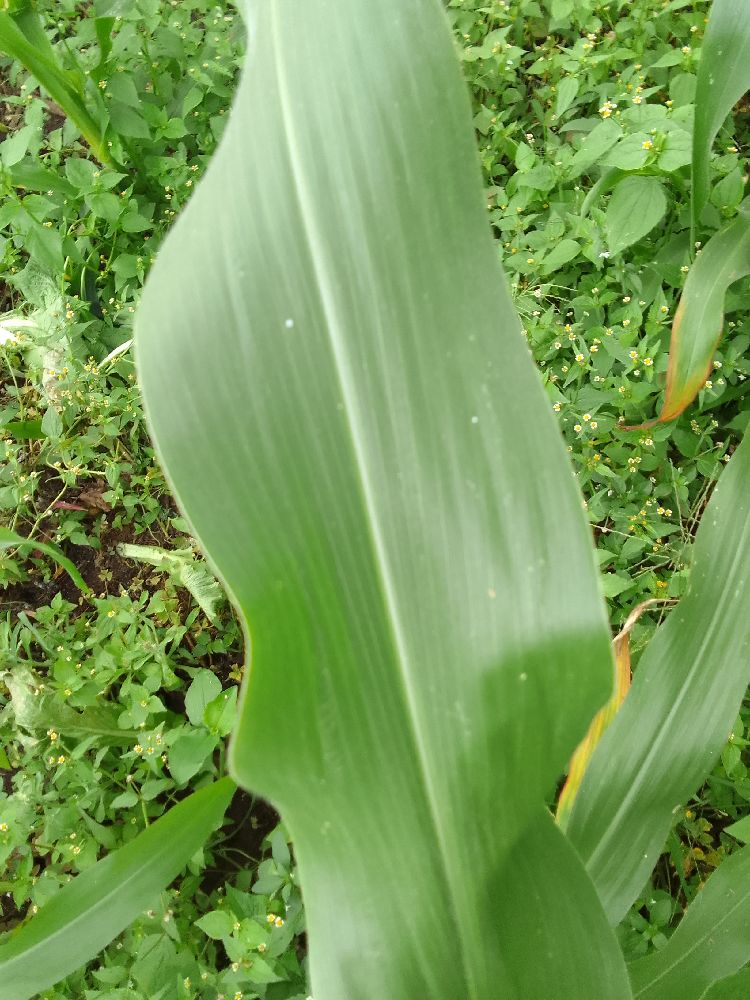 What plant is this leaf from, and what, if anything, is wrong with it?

maize, healthy
